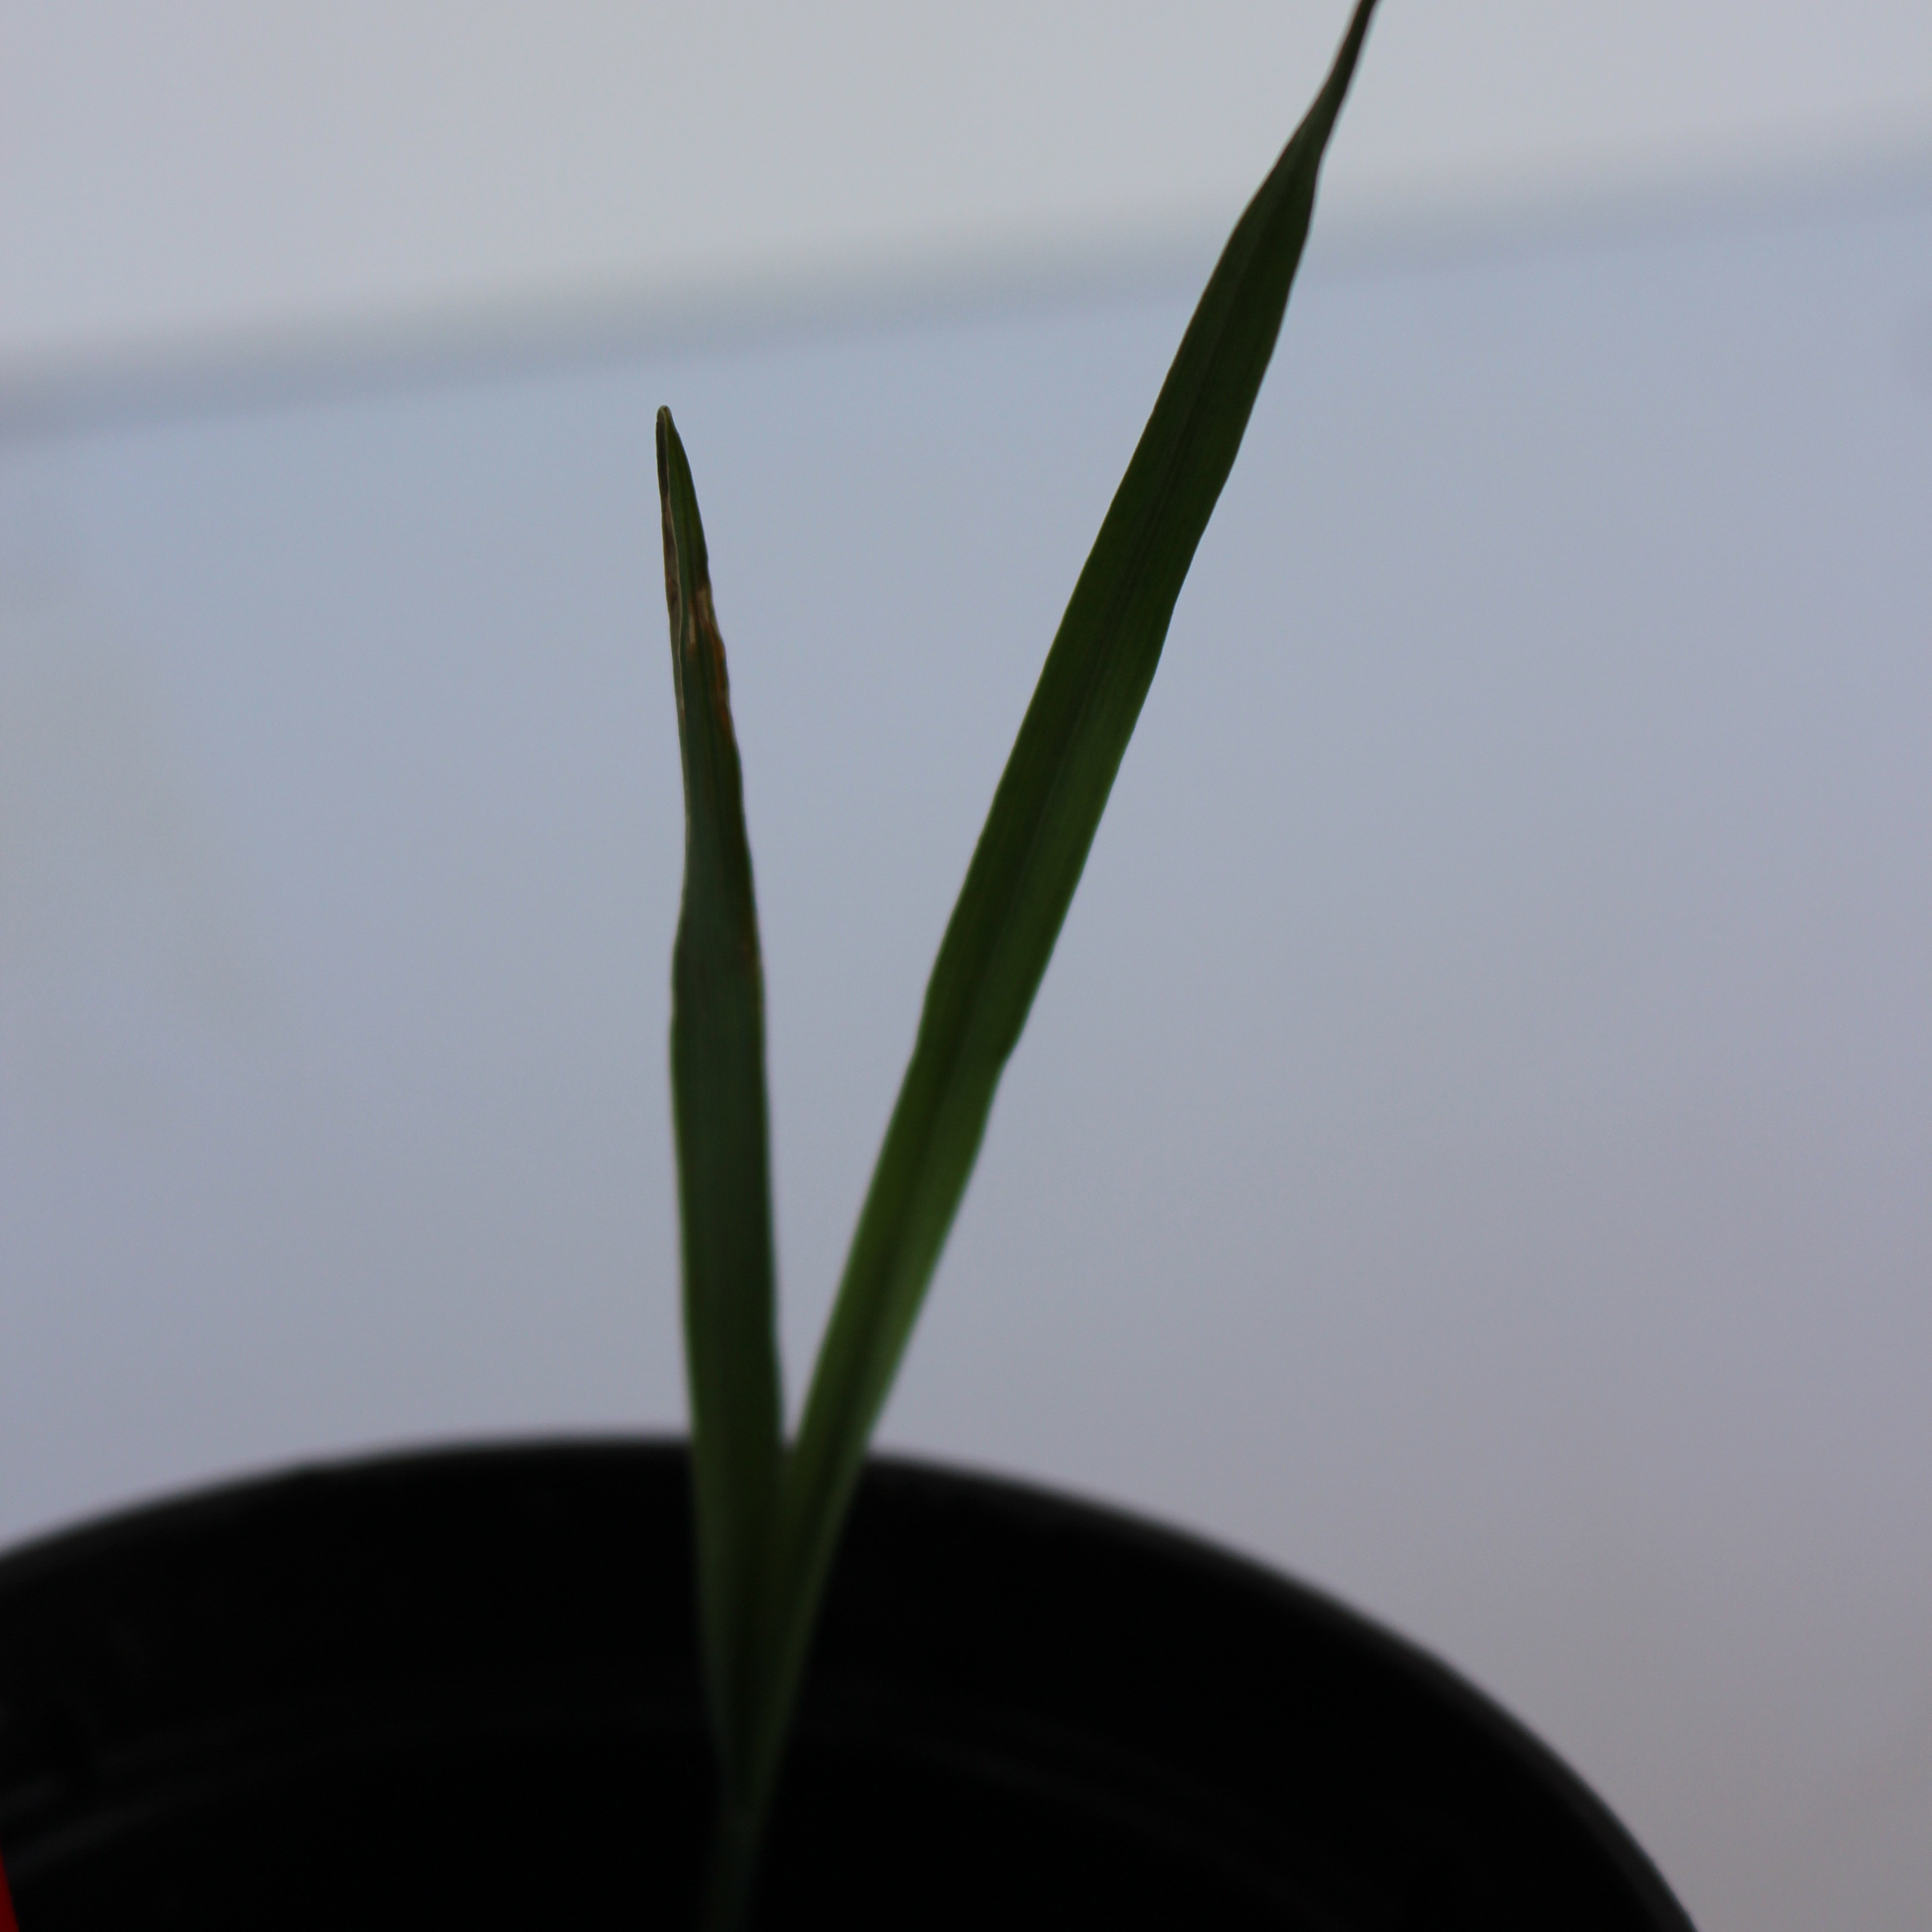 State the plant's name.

Avena sterilis
